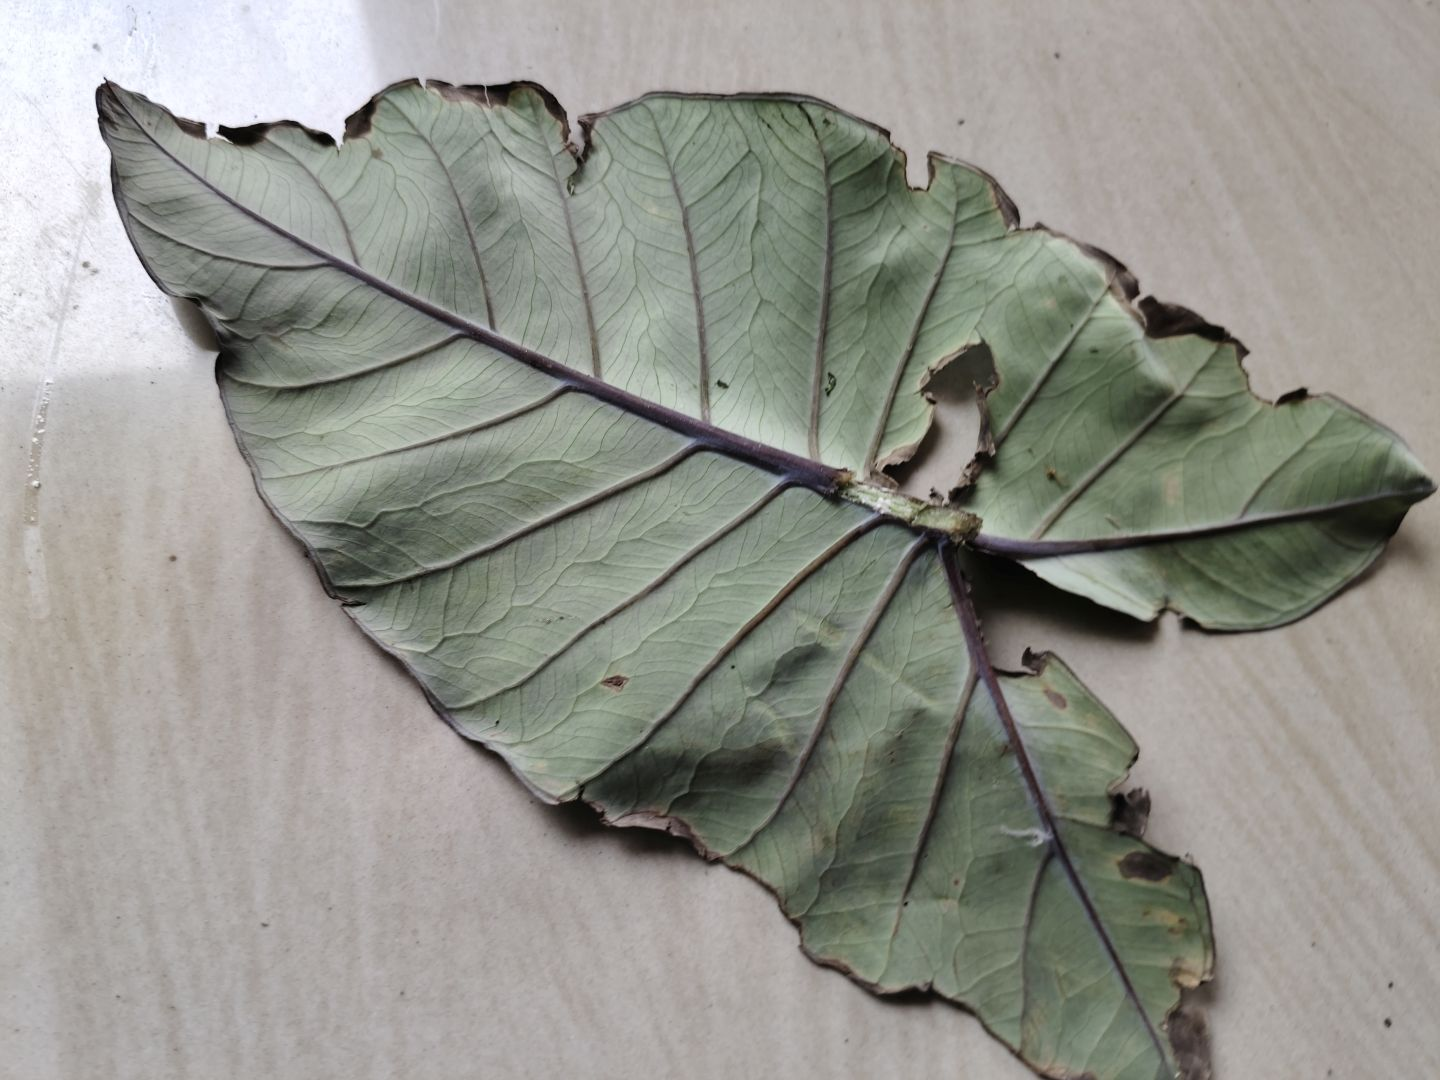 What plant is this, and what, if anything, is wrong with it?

taro, leaf blight
